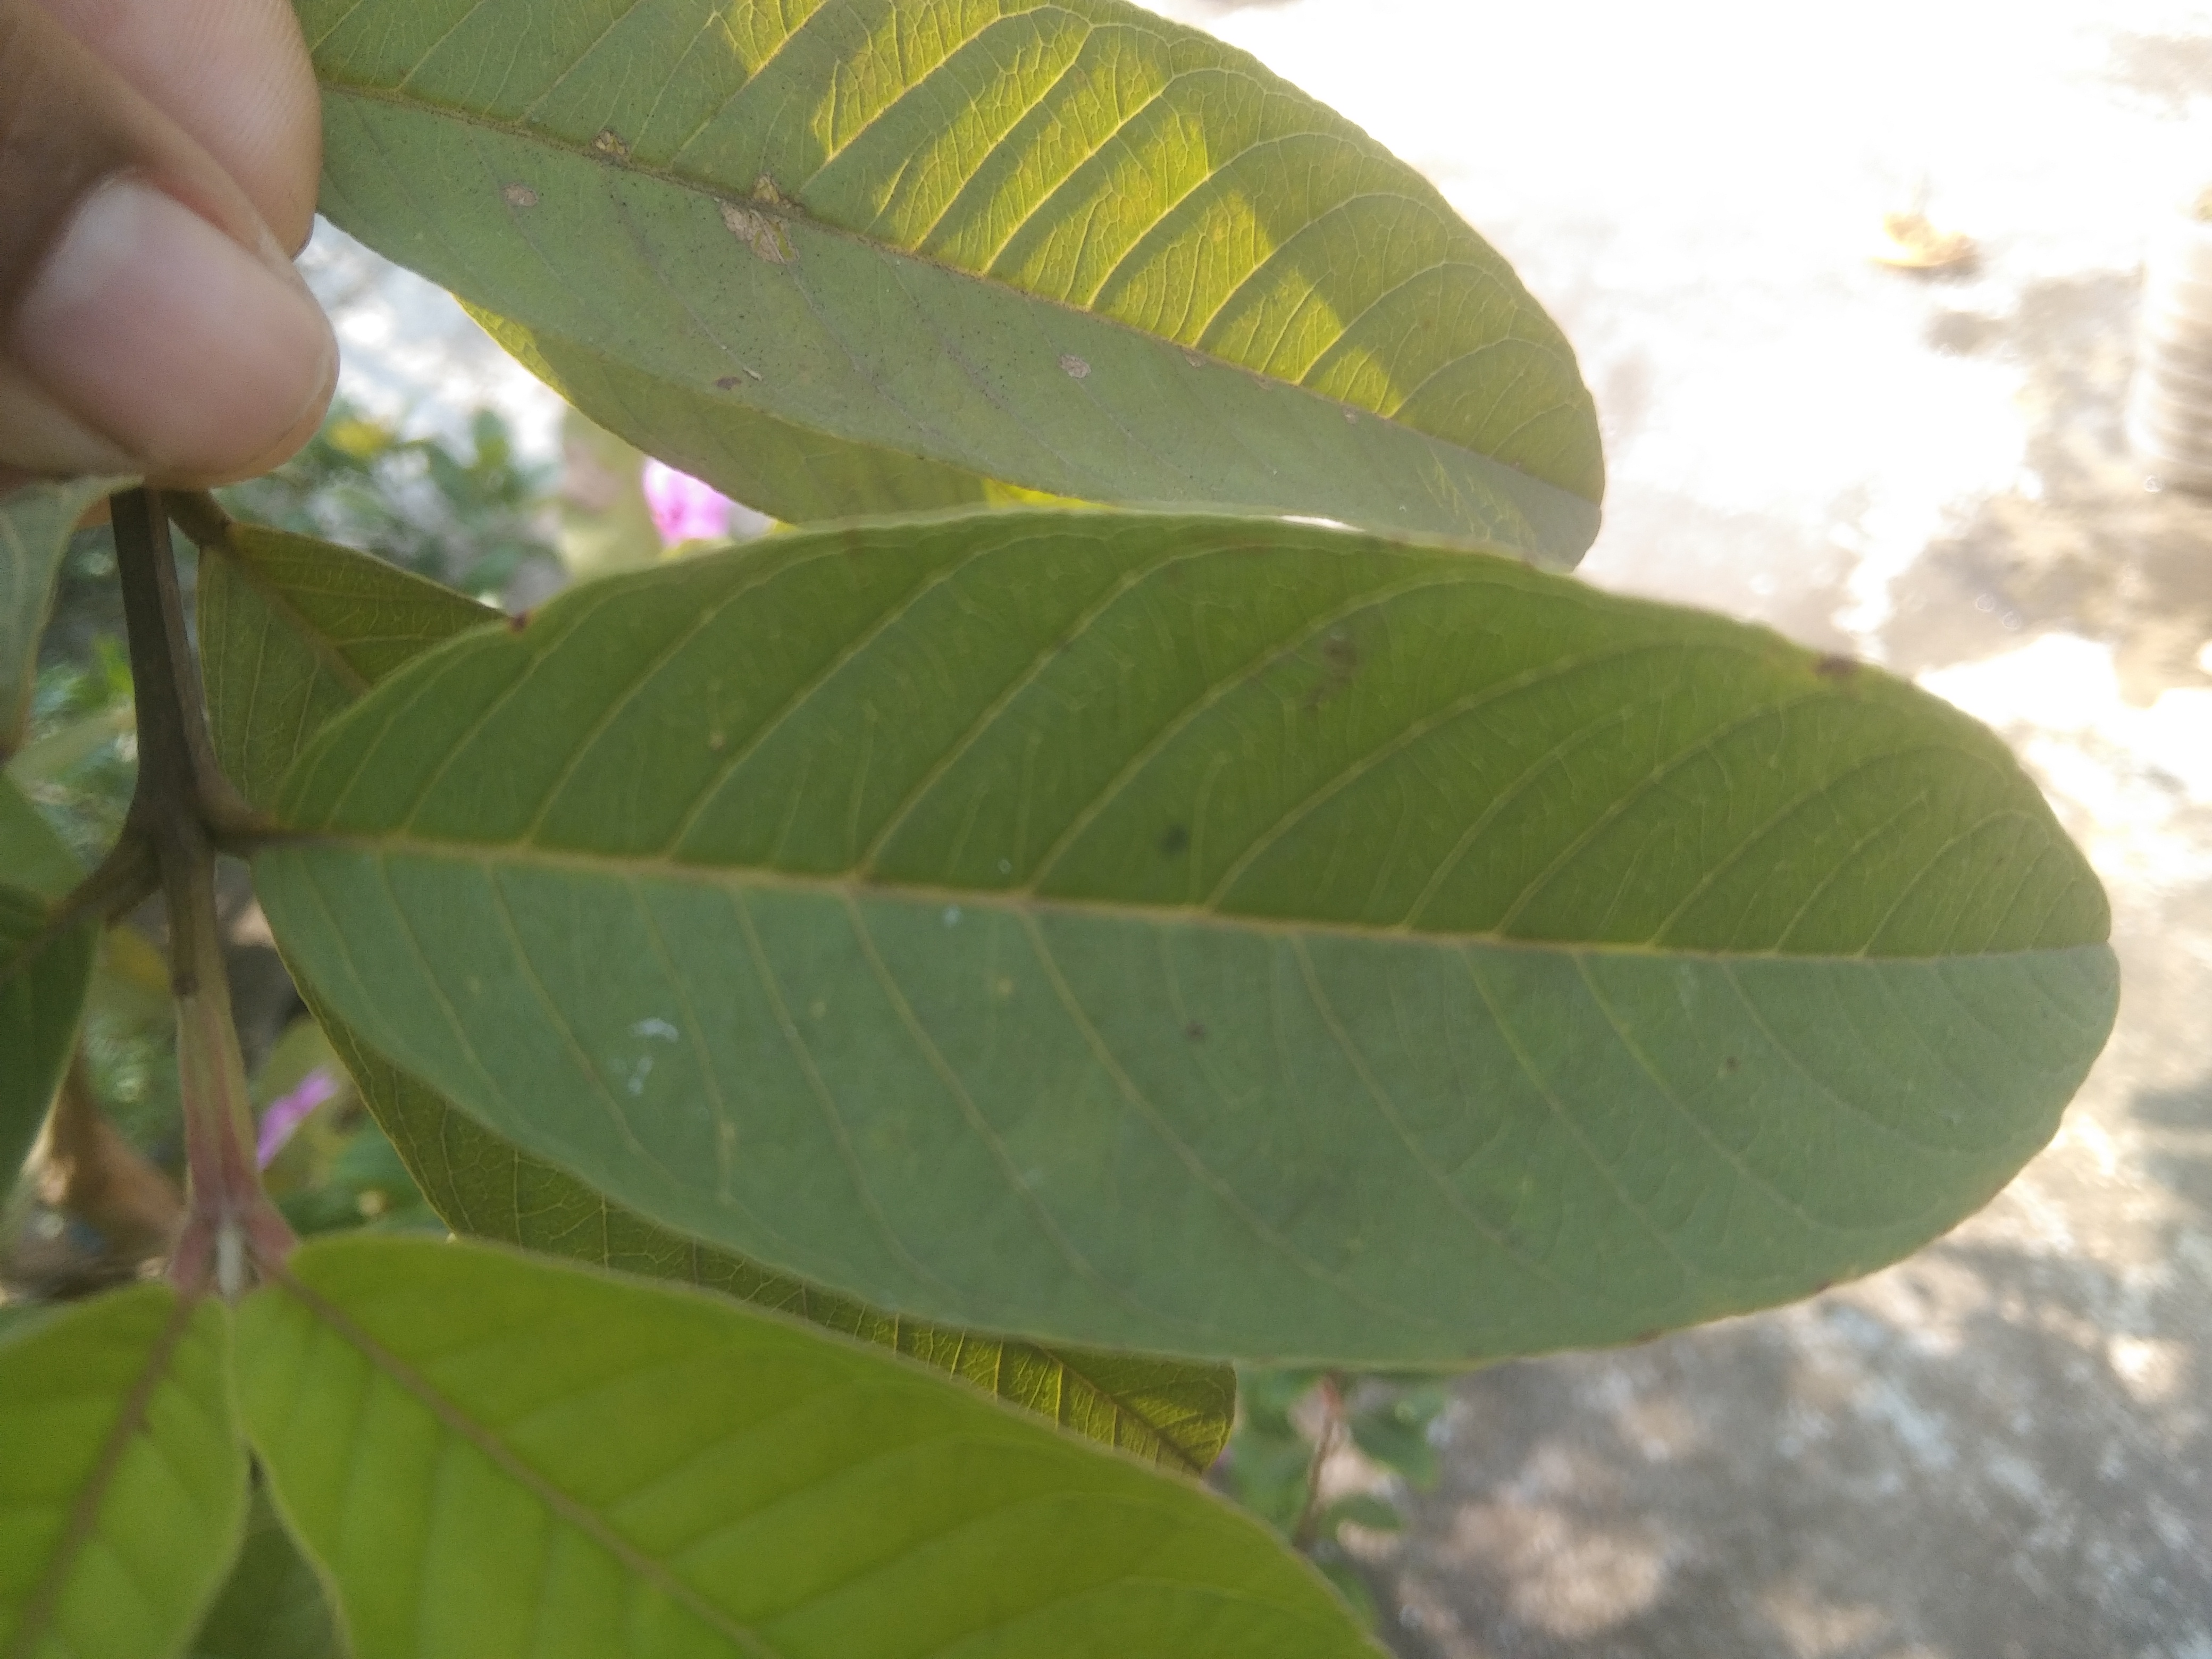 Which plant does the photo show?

guava
